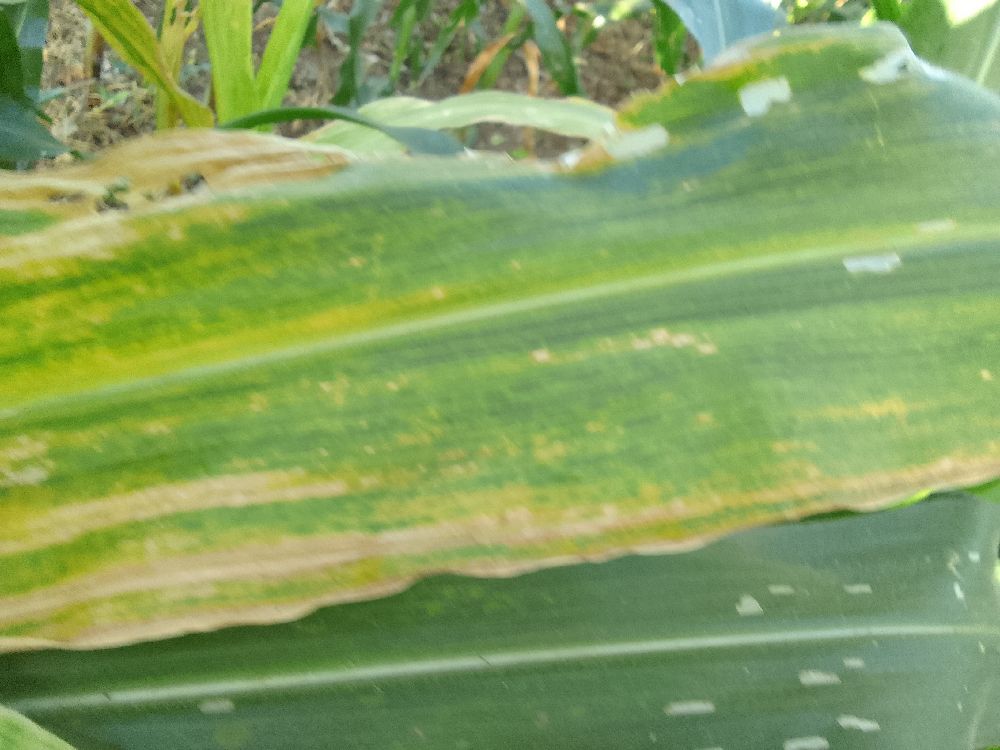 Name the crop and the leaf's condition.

maize, maize lethal necrosis
